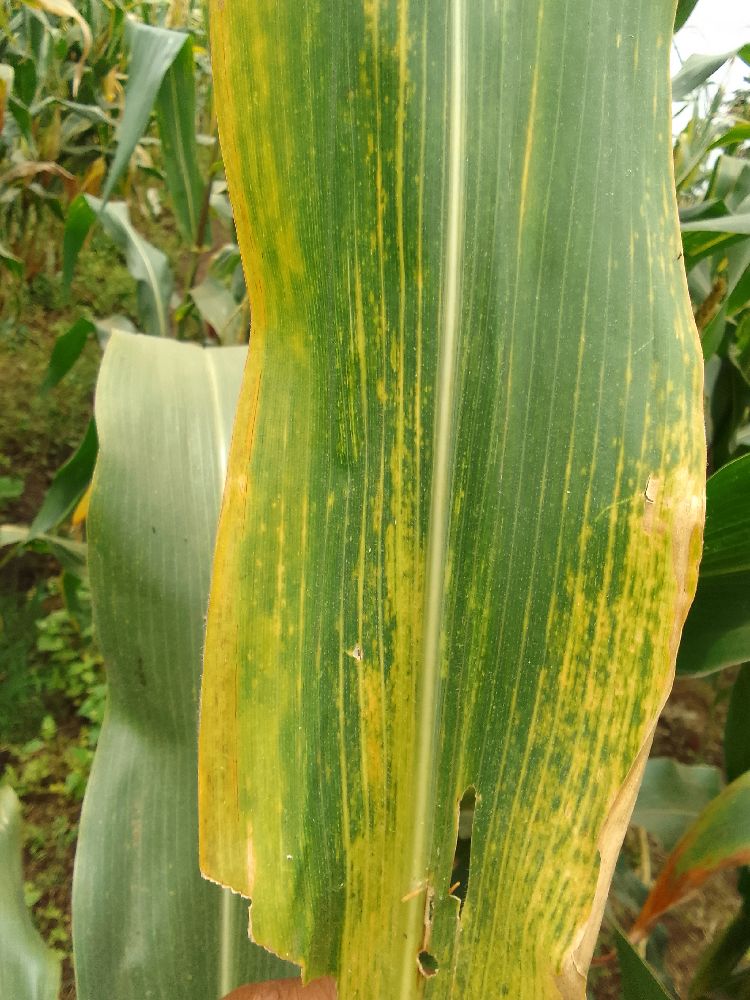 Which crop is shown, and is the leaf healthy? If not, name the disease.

maize, maize lethal necrosis
